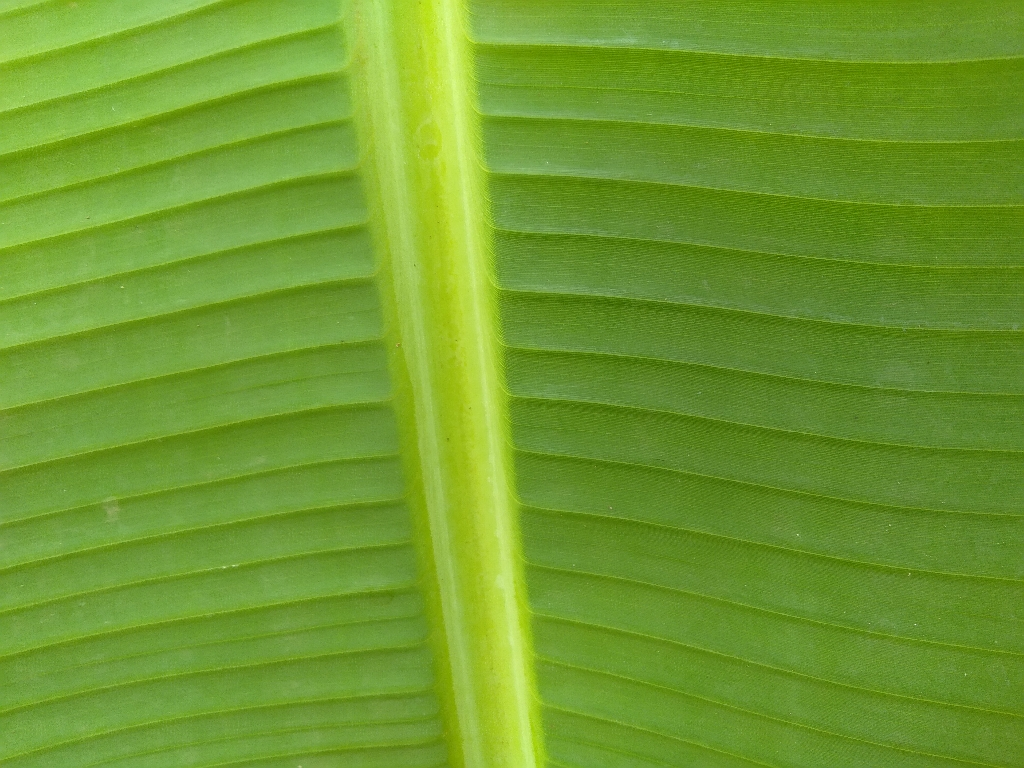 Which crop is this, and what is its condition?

banana, healthy
